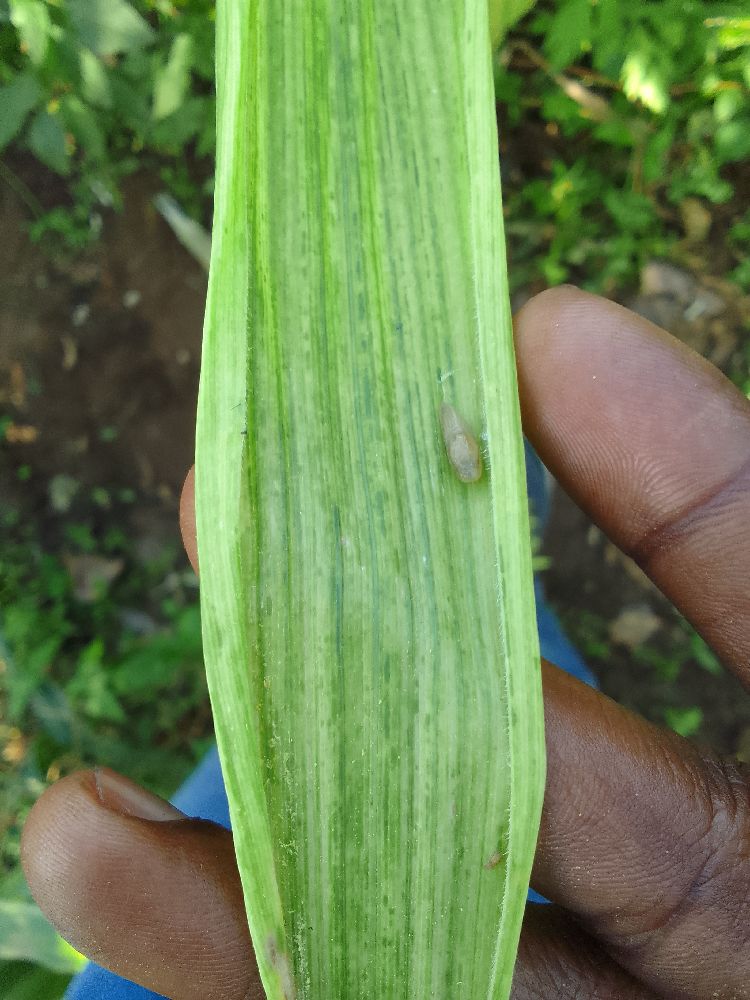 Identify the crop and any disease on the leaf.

maize, maize lethal necrosis
